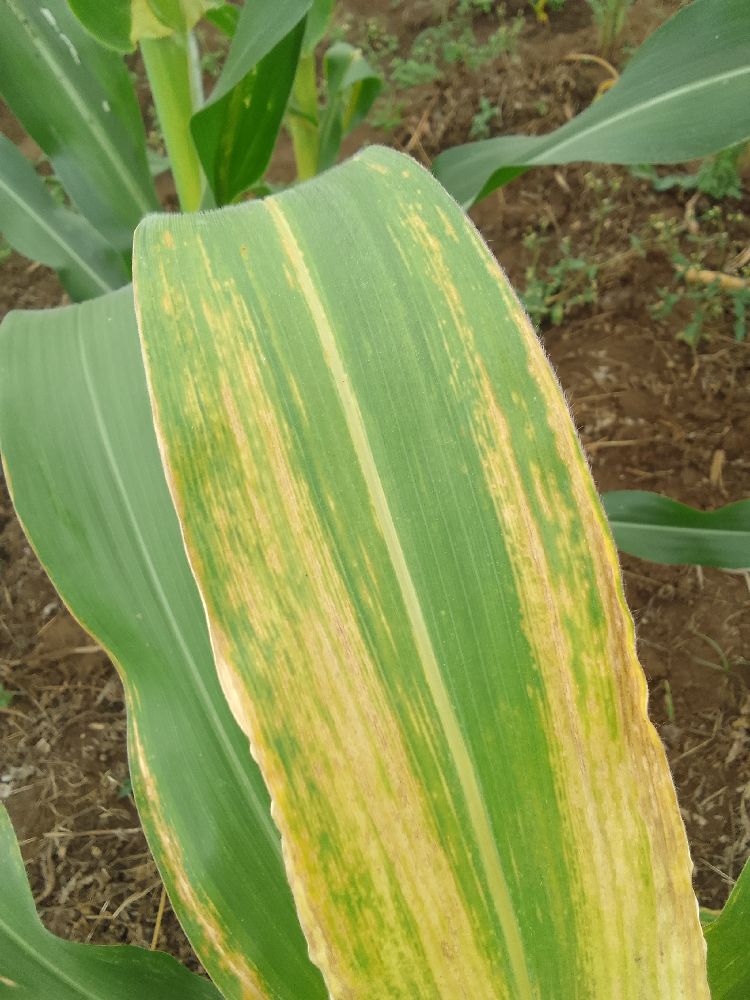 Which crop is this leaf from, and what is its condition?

maize, maize lethal necrosis
